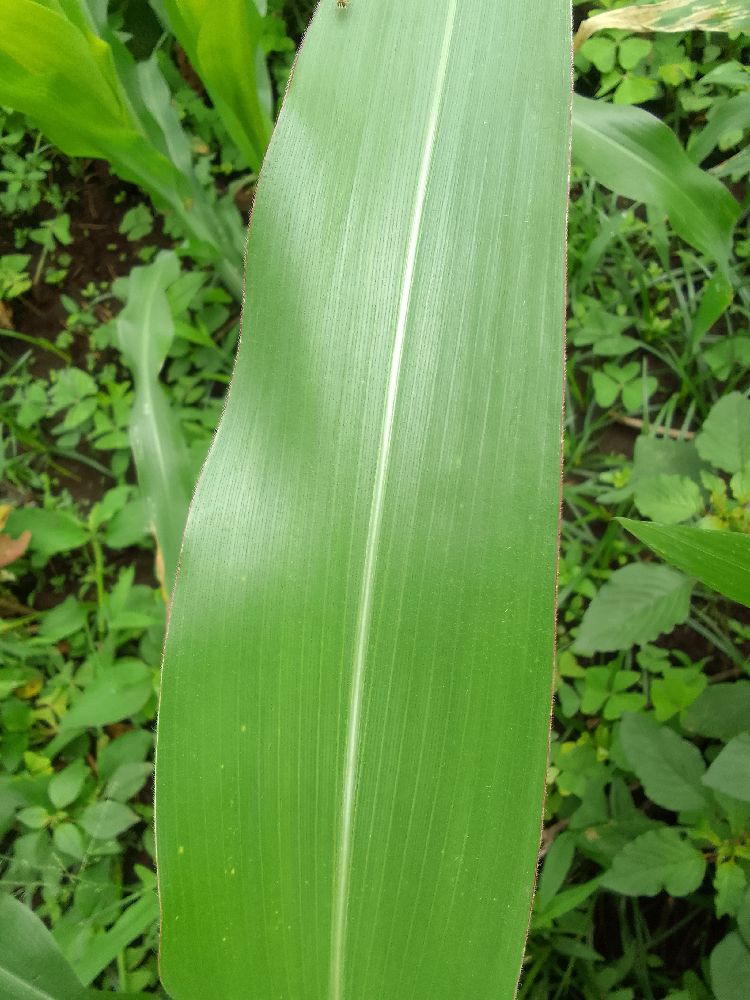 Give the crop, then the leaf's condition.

maize, healthy
